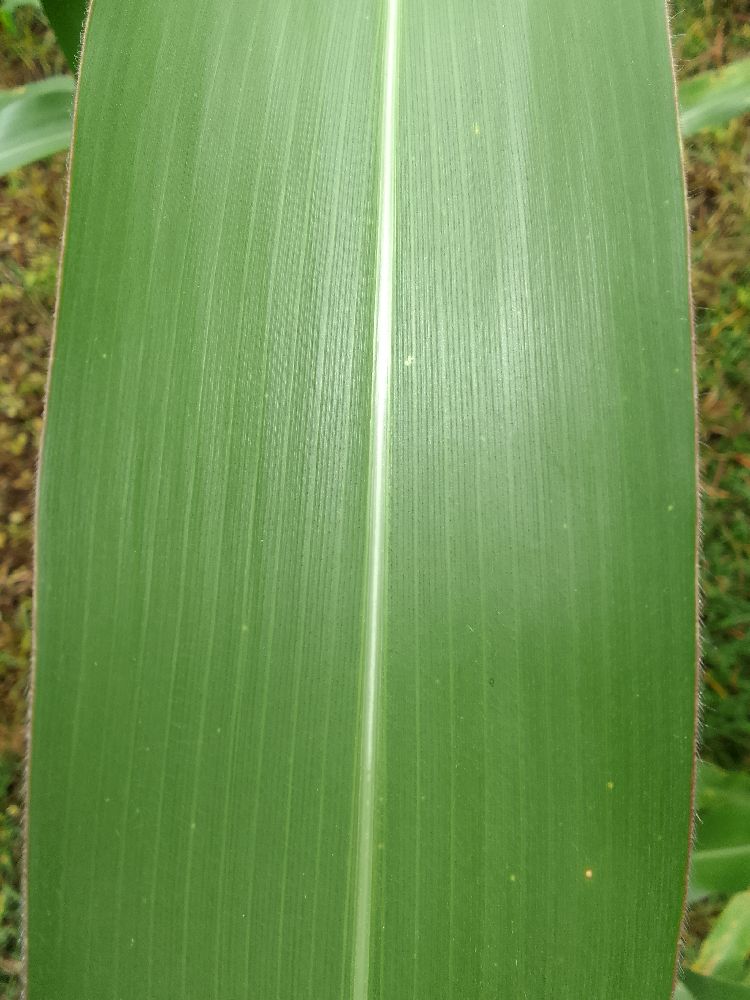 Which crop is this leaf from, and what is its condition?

maize, healthy
